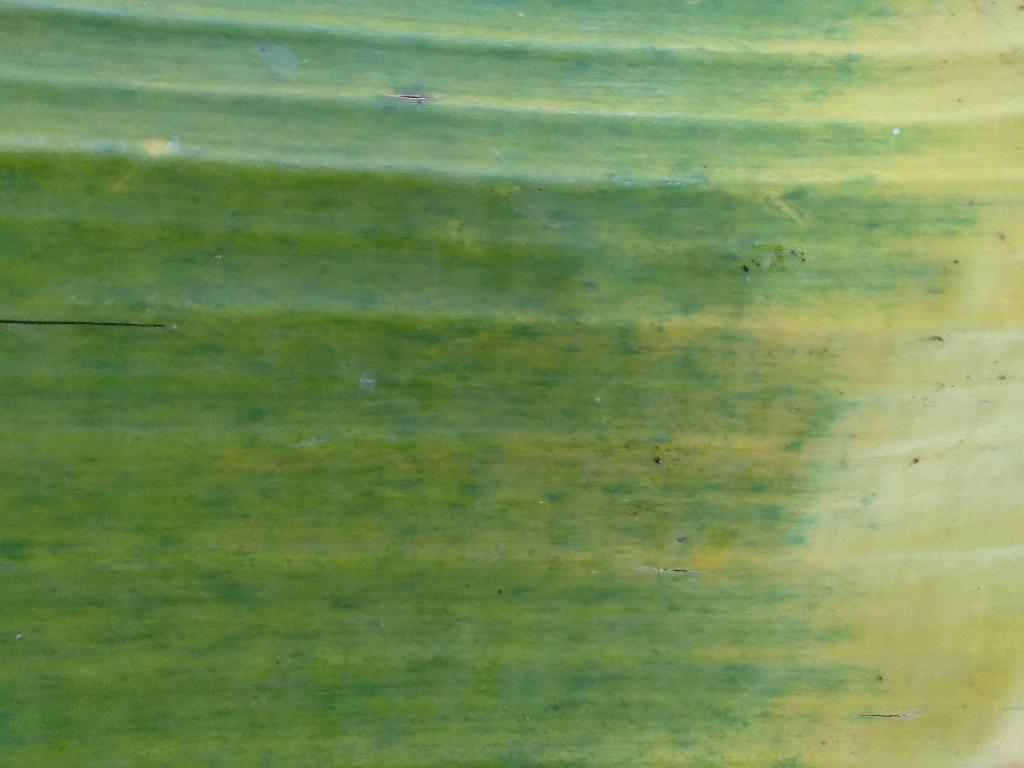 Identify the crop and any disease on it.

banana, fusarium wilt race 1
